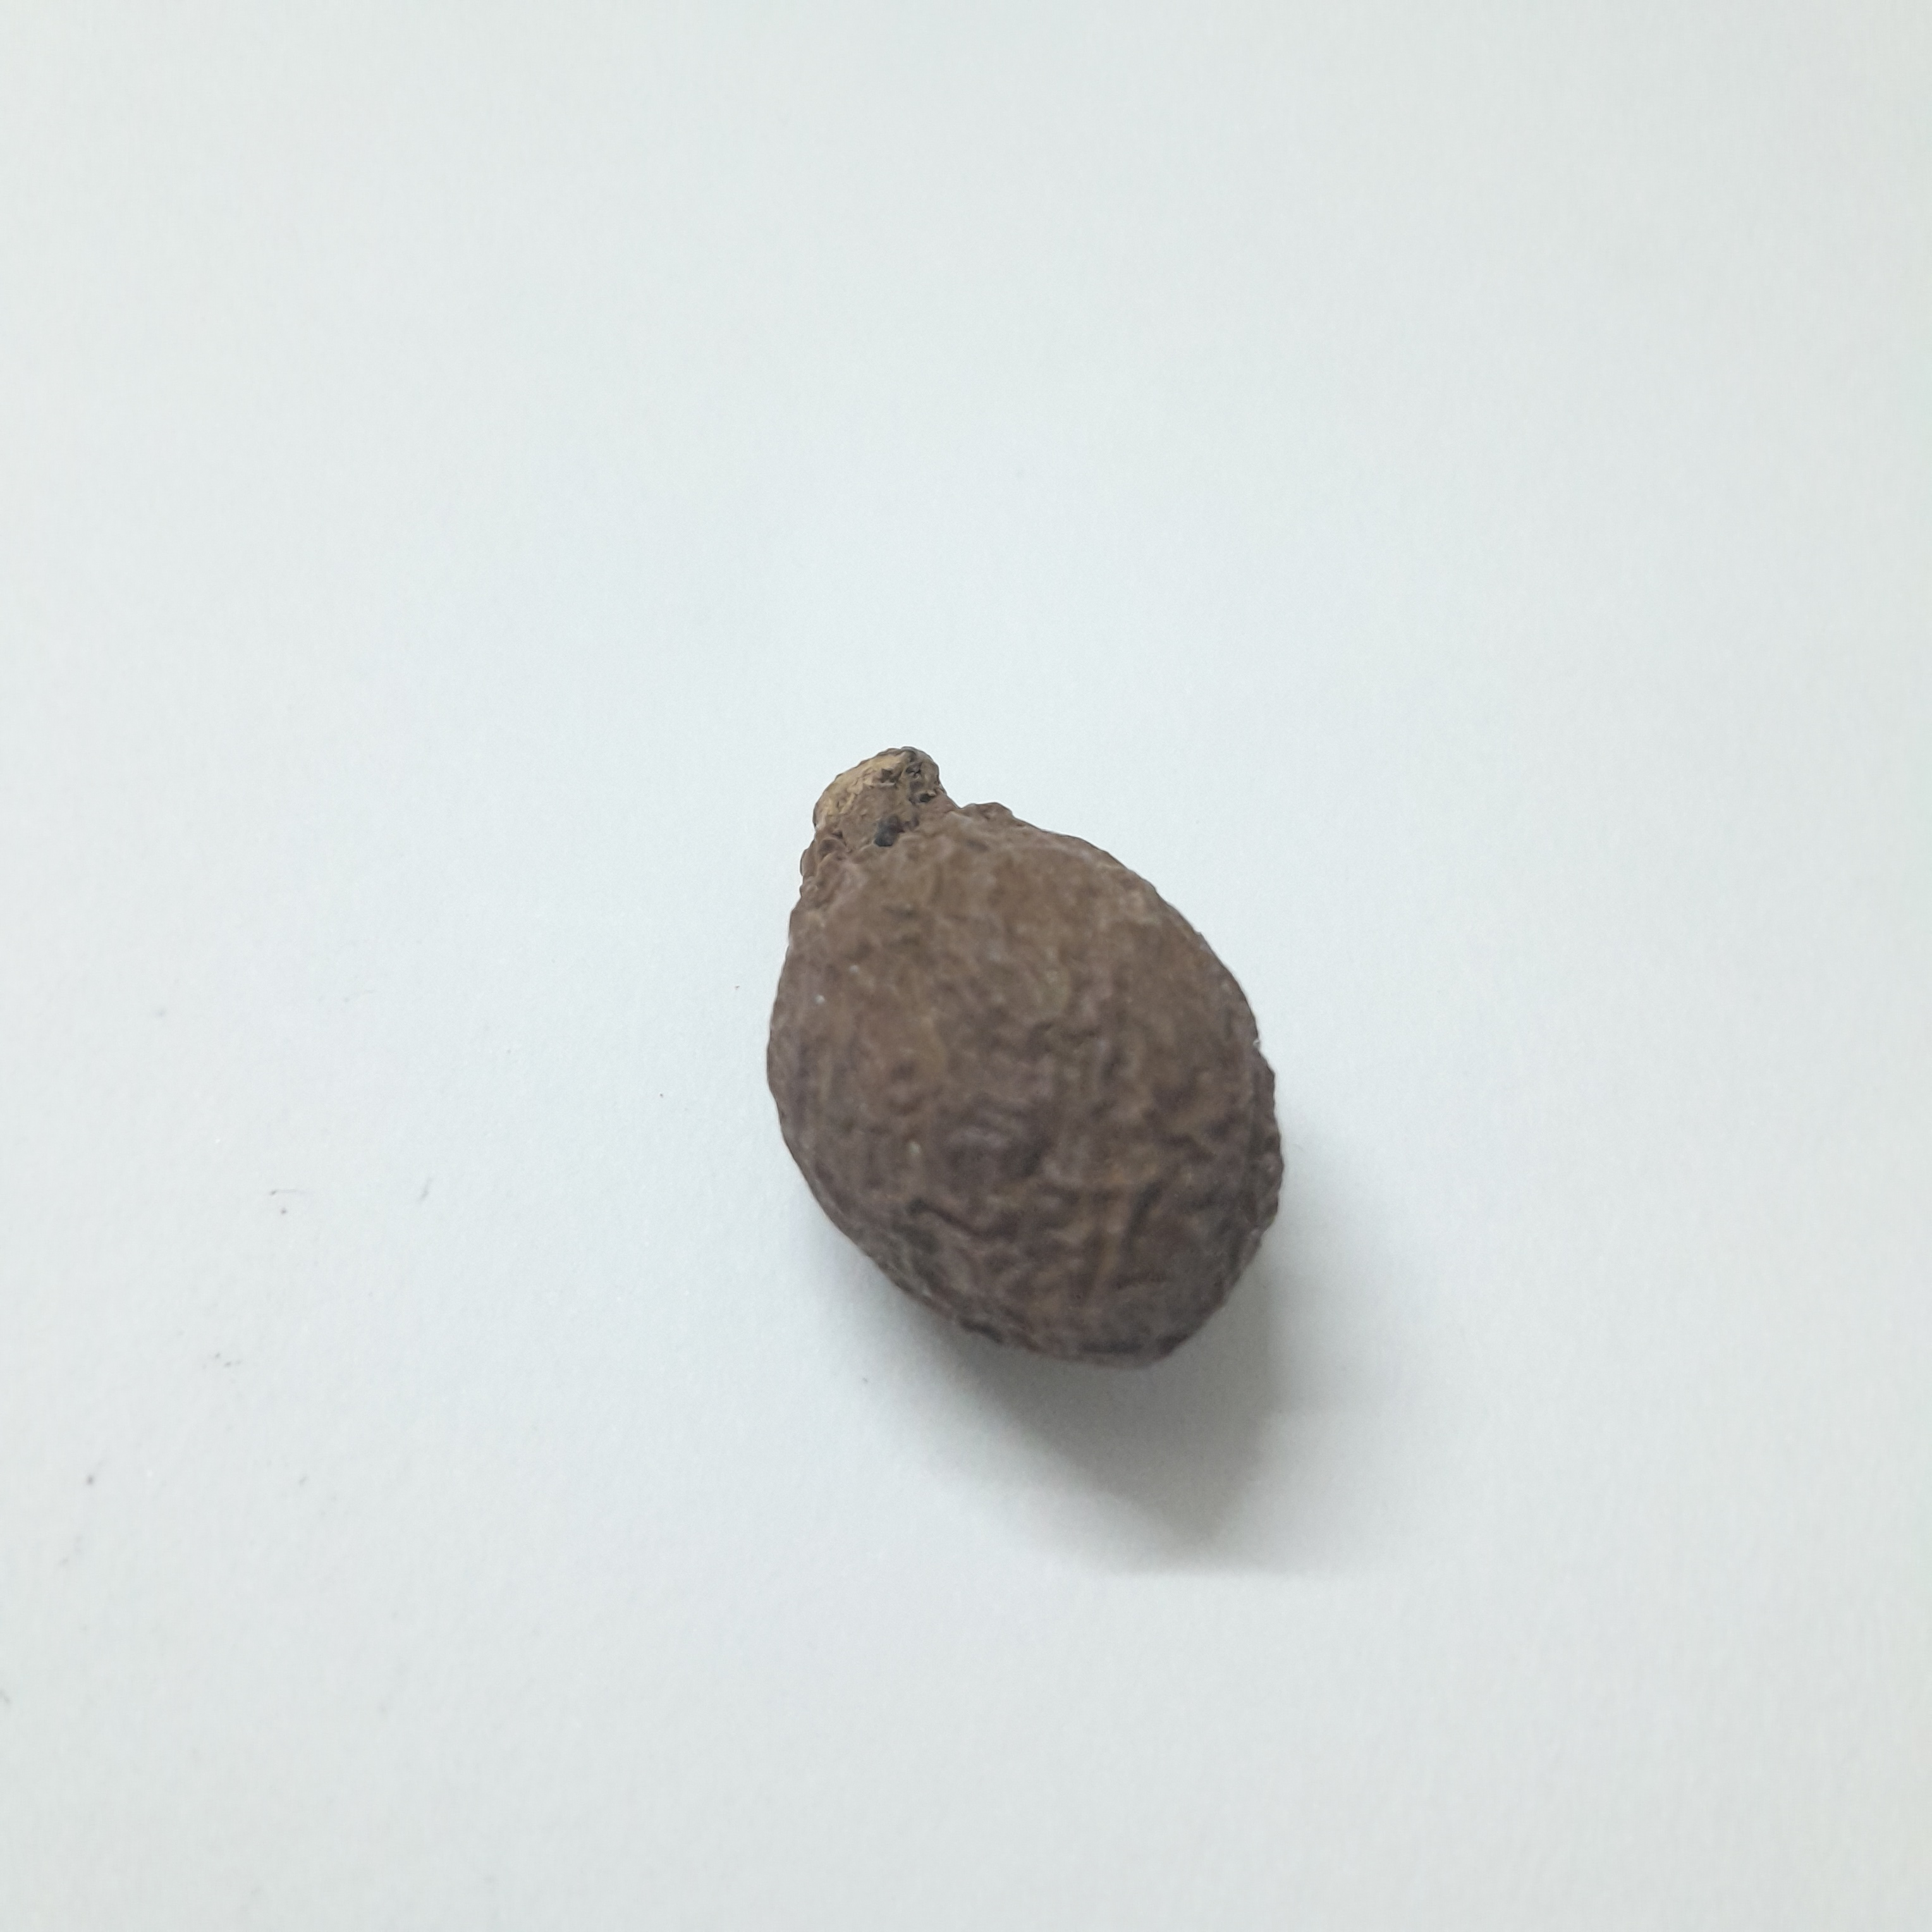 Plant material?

niranjanphal
